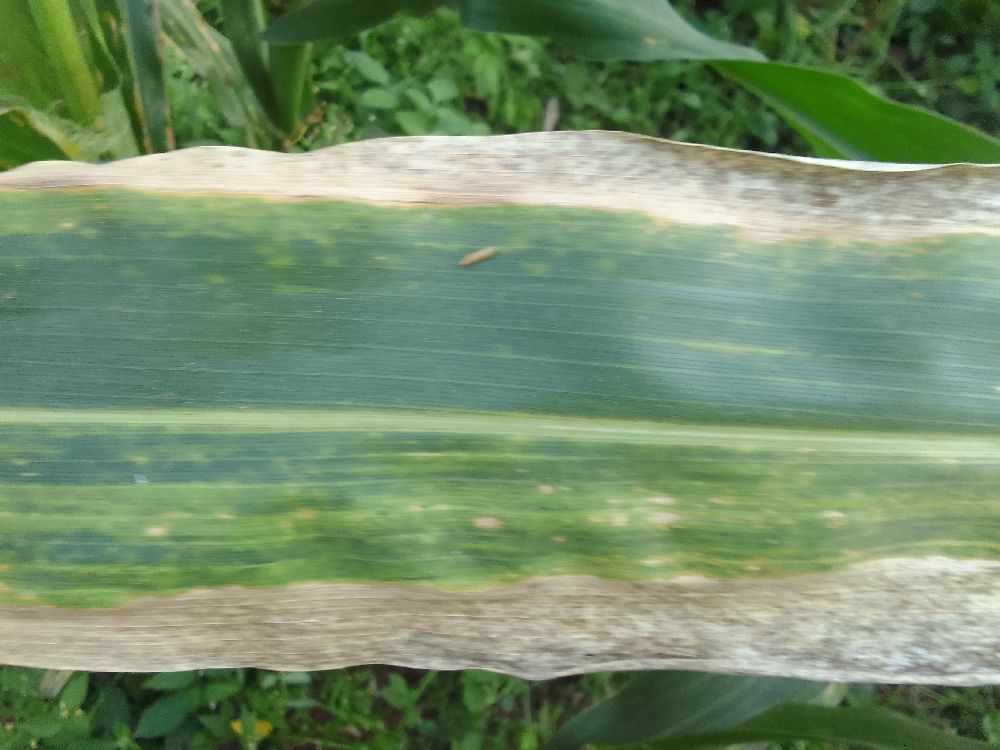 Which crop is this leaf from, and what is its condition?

maize, maize lethal necrosis
